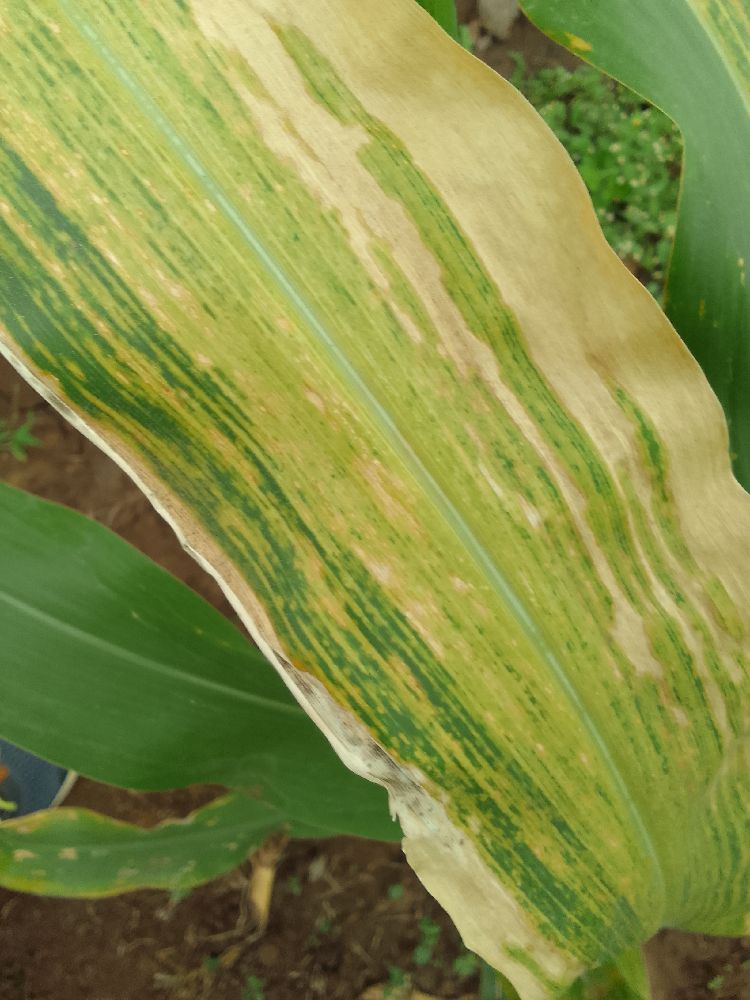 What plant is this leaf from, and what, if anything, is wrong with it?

maize, maize lethal necrosis
